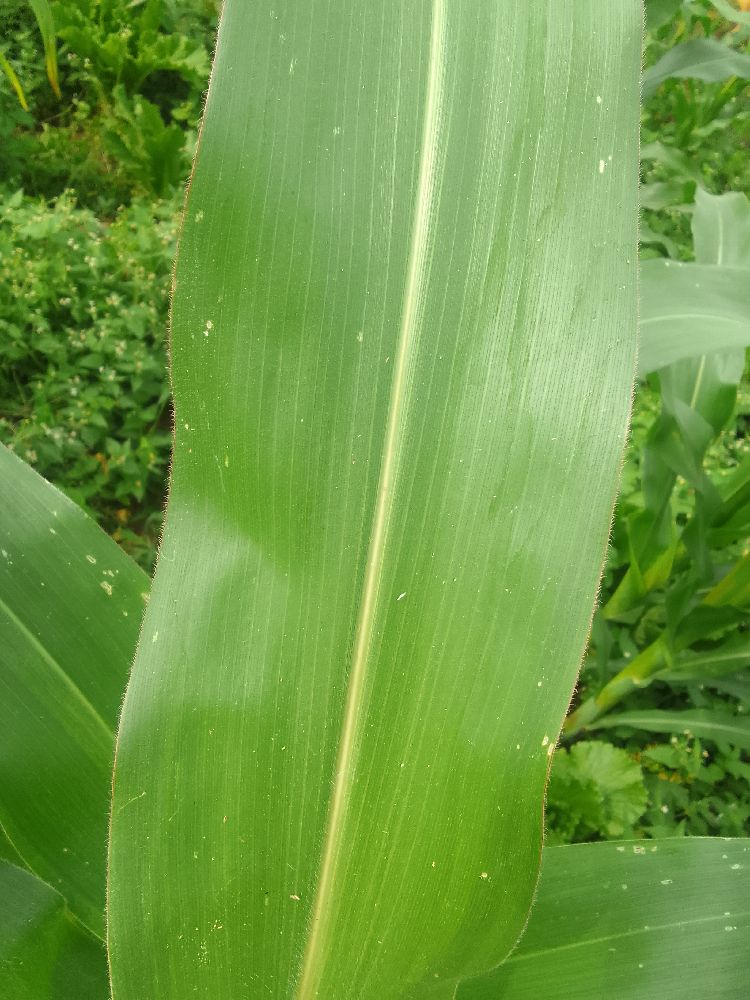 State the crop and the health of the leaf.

maize, healthy
